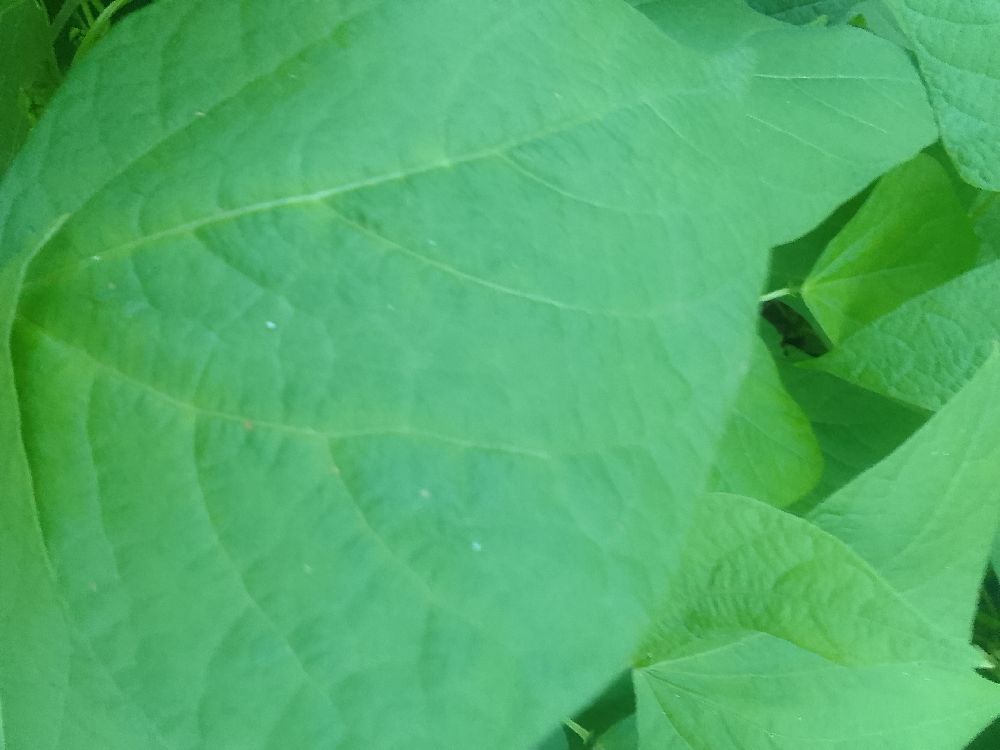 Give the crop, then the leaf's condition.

common bean, healthy
